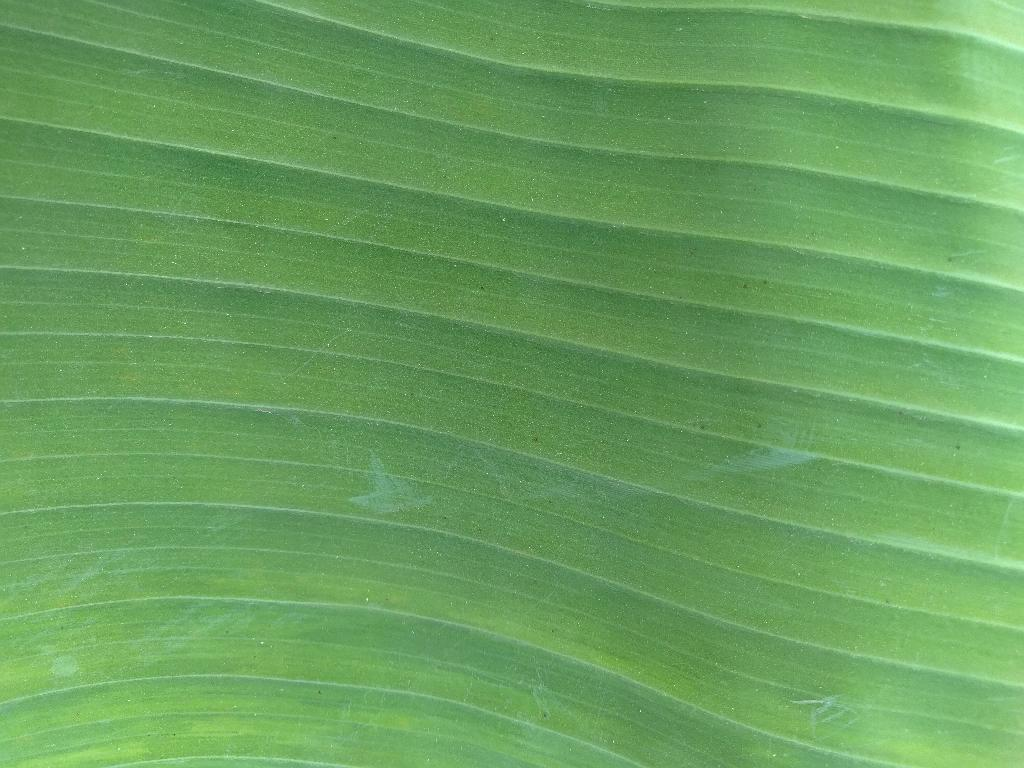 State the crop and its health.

banana, healthy
